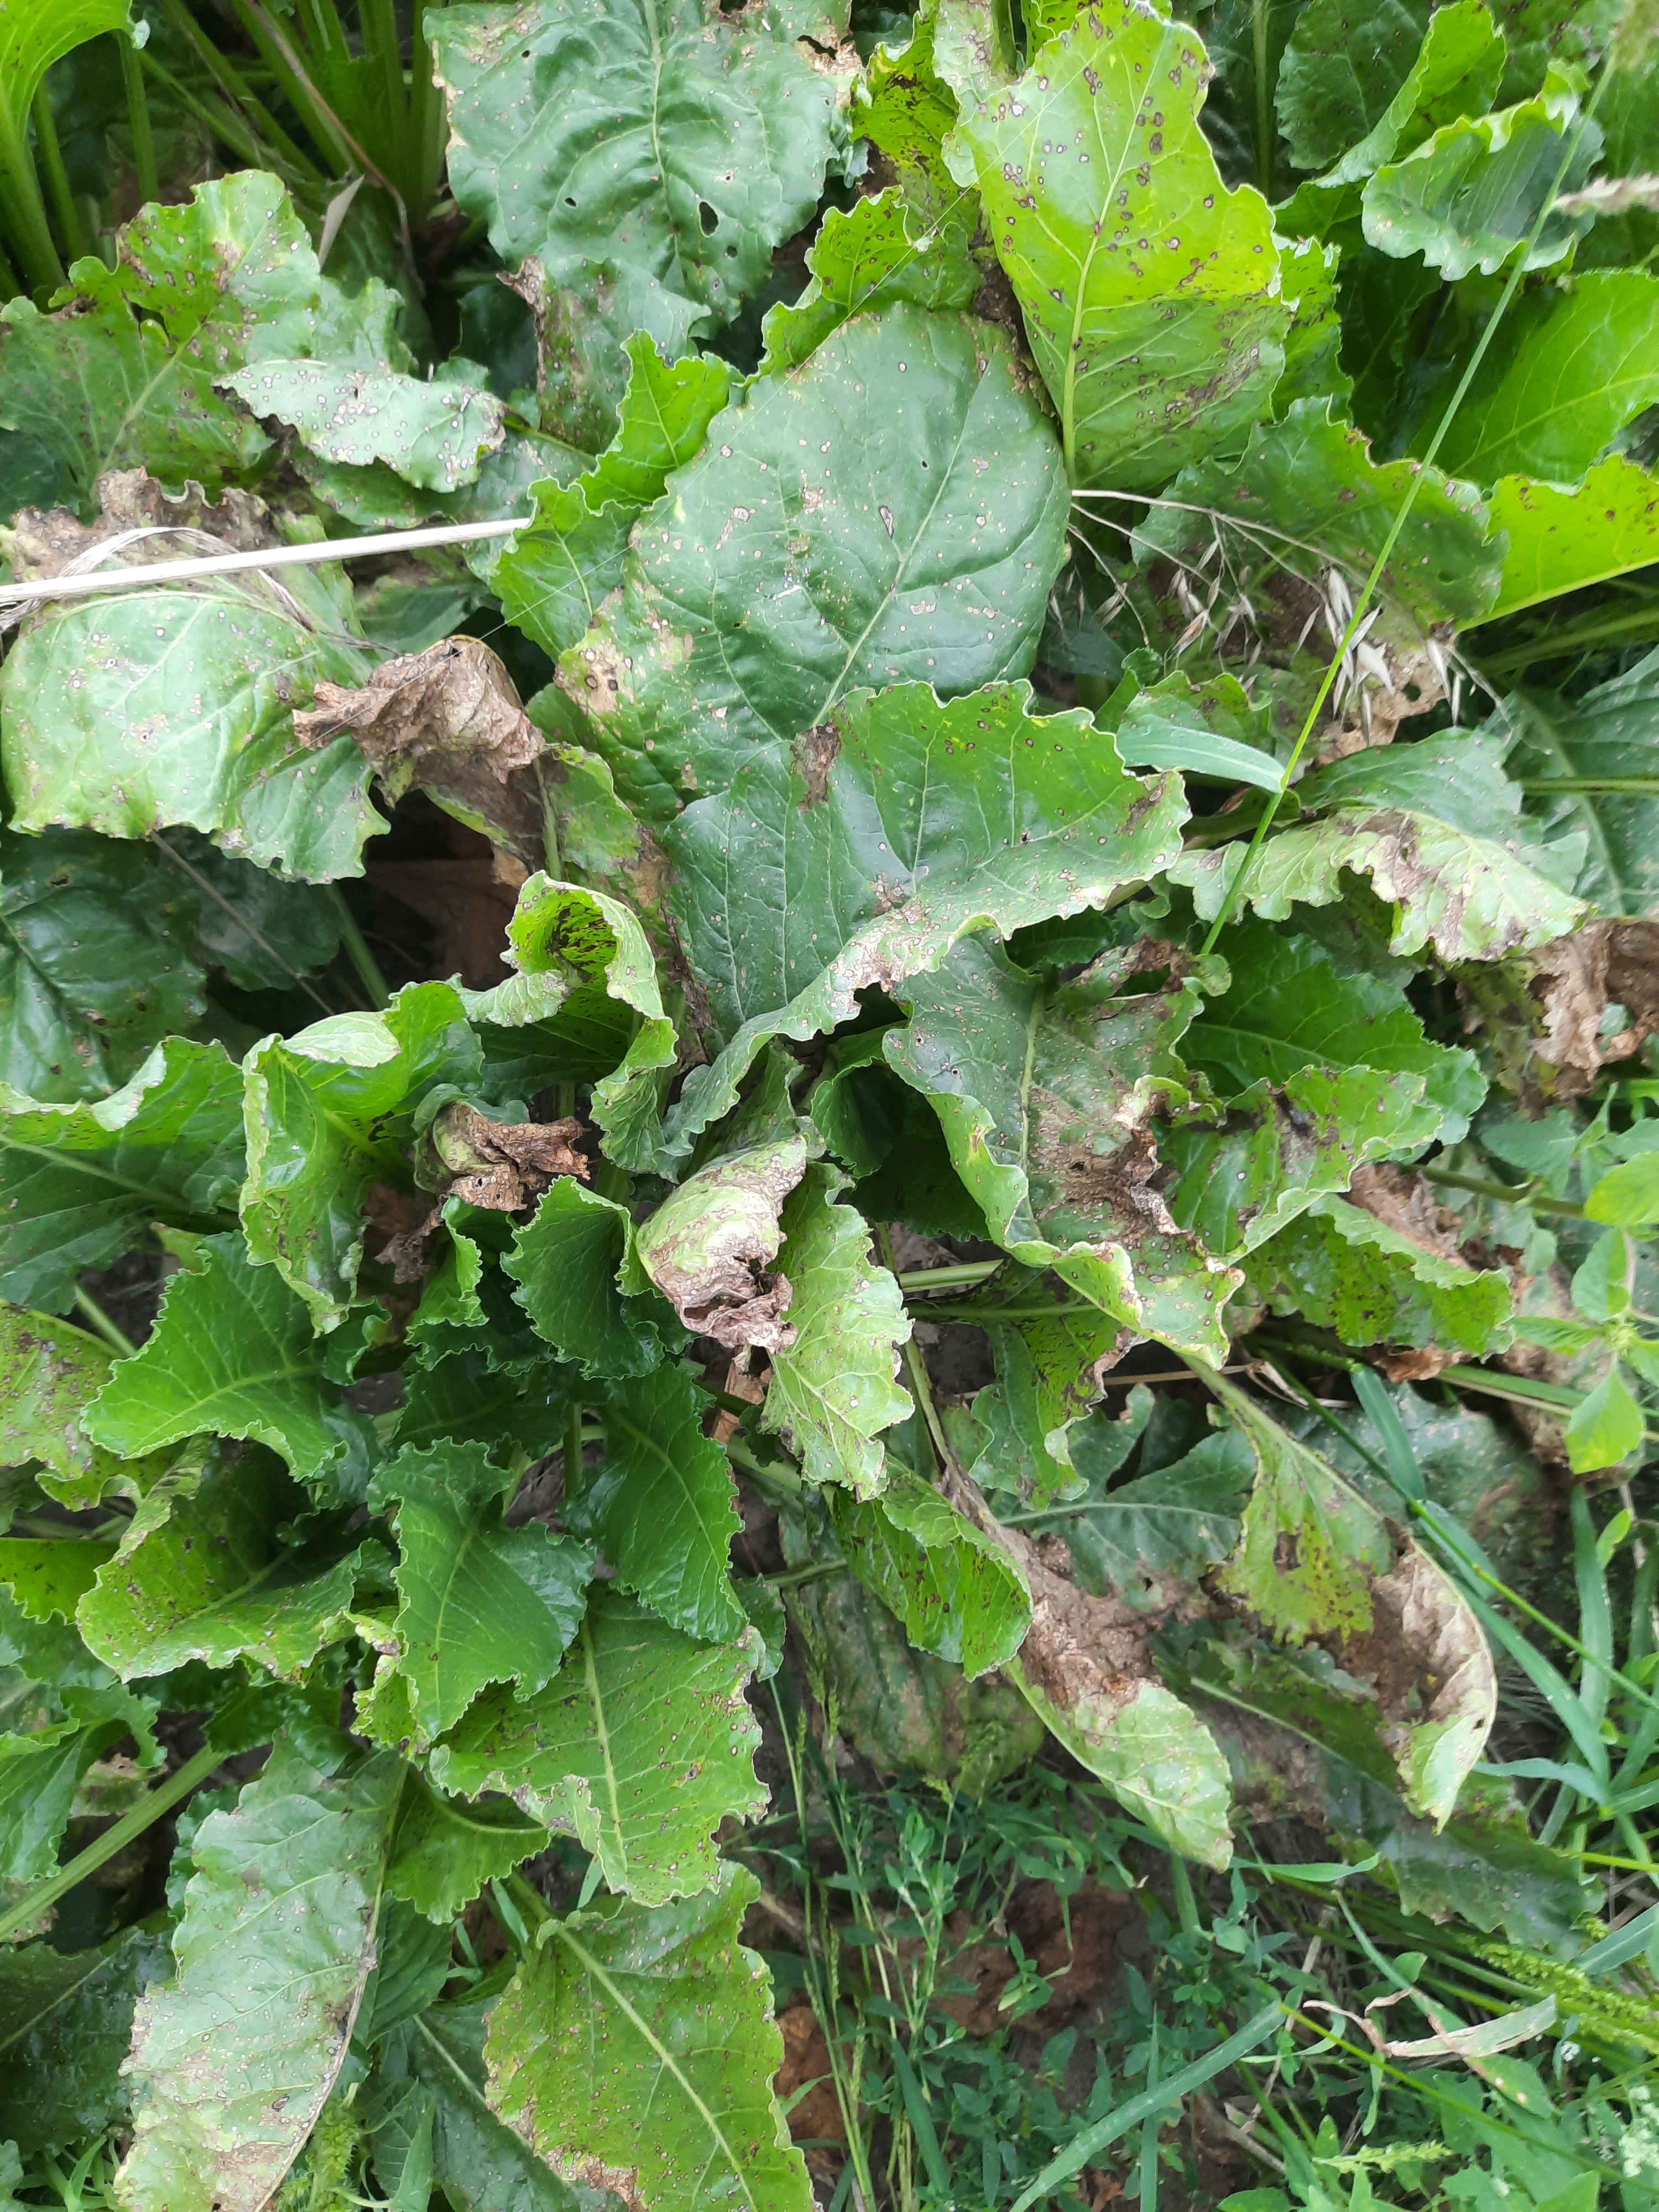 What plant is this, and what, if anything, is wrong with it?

beet, cercospora
